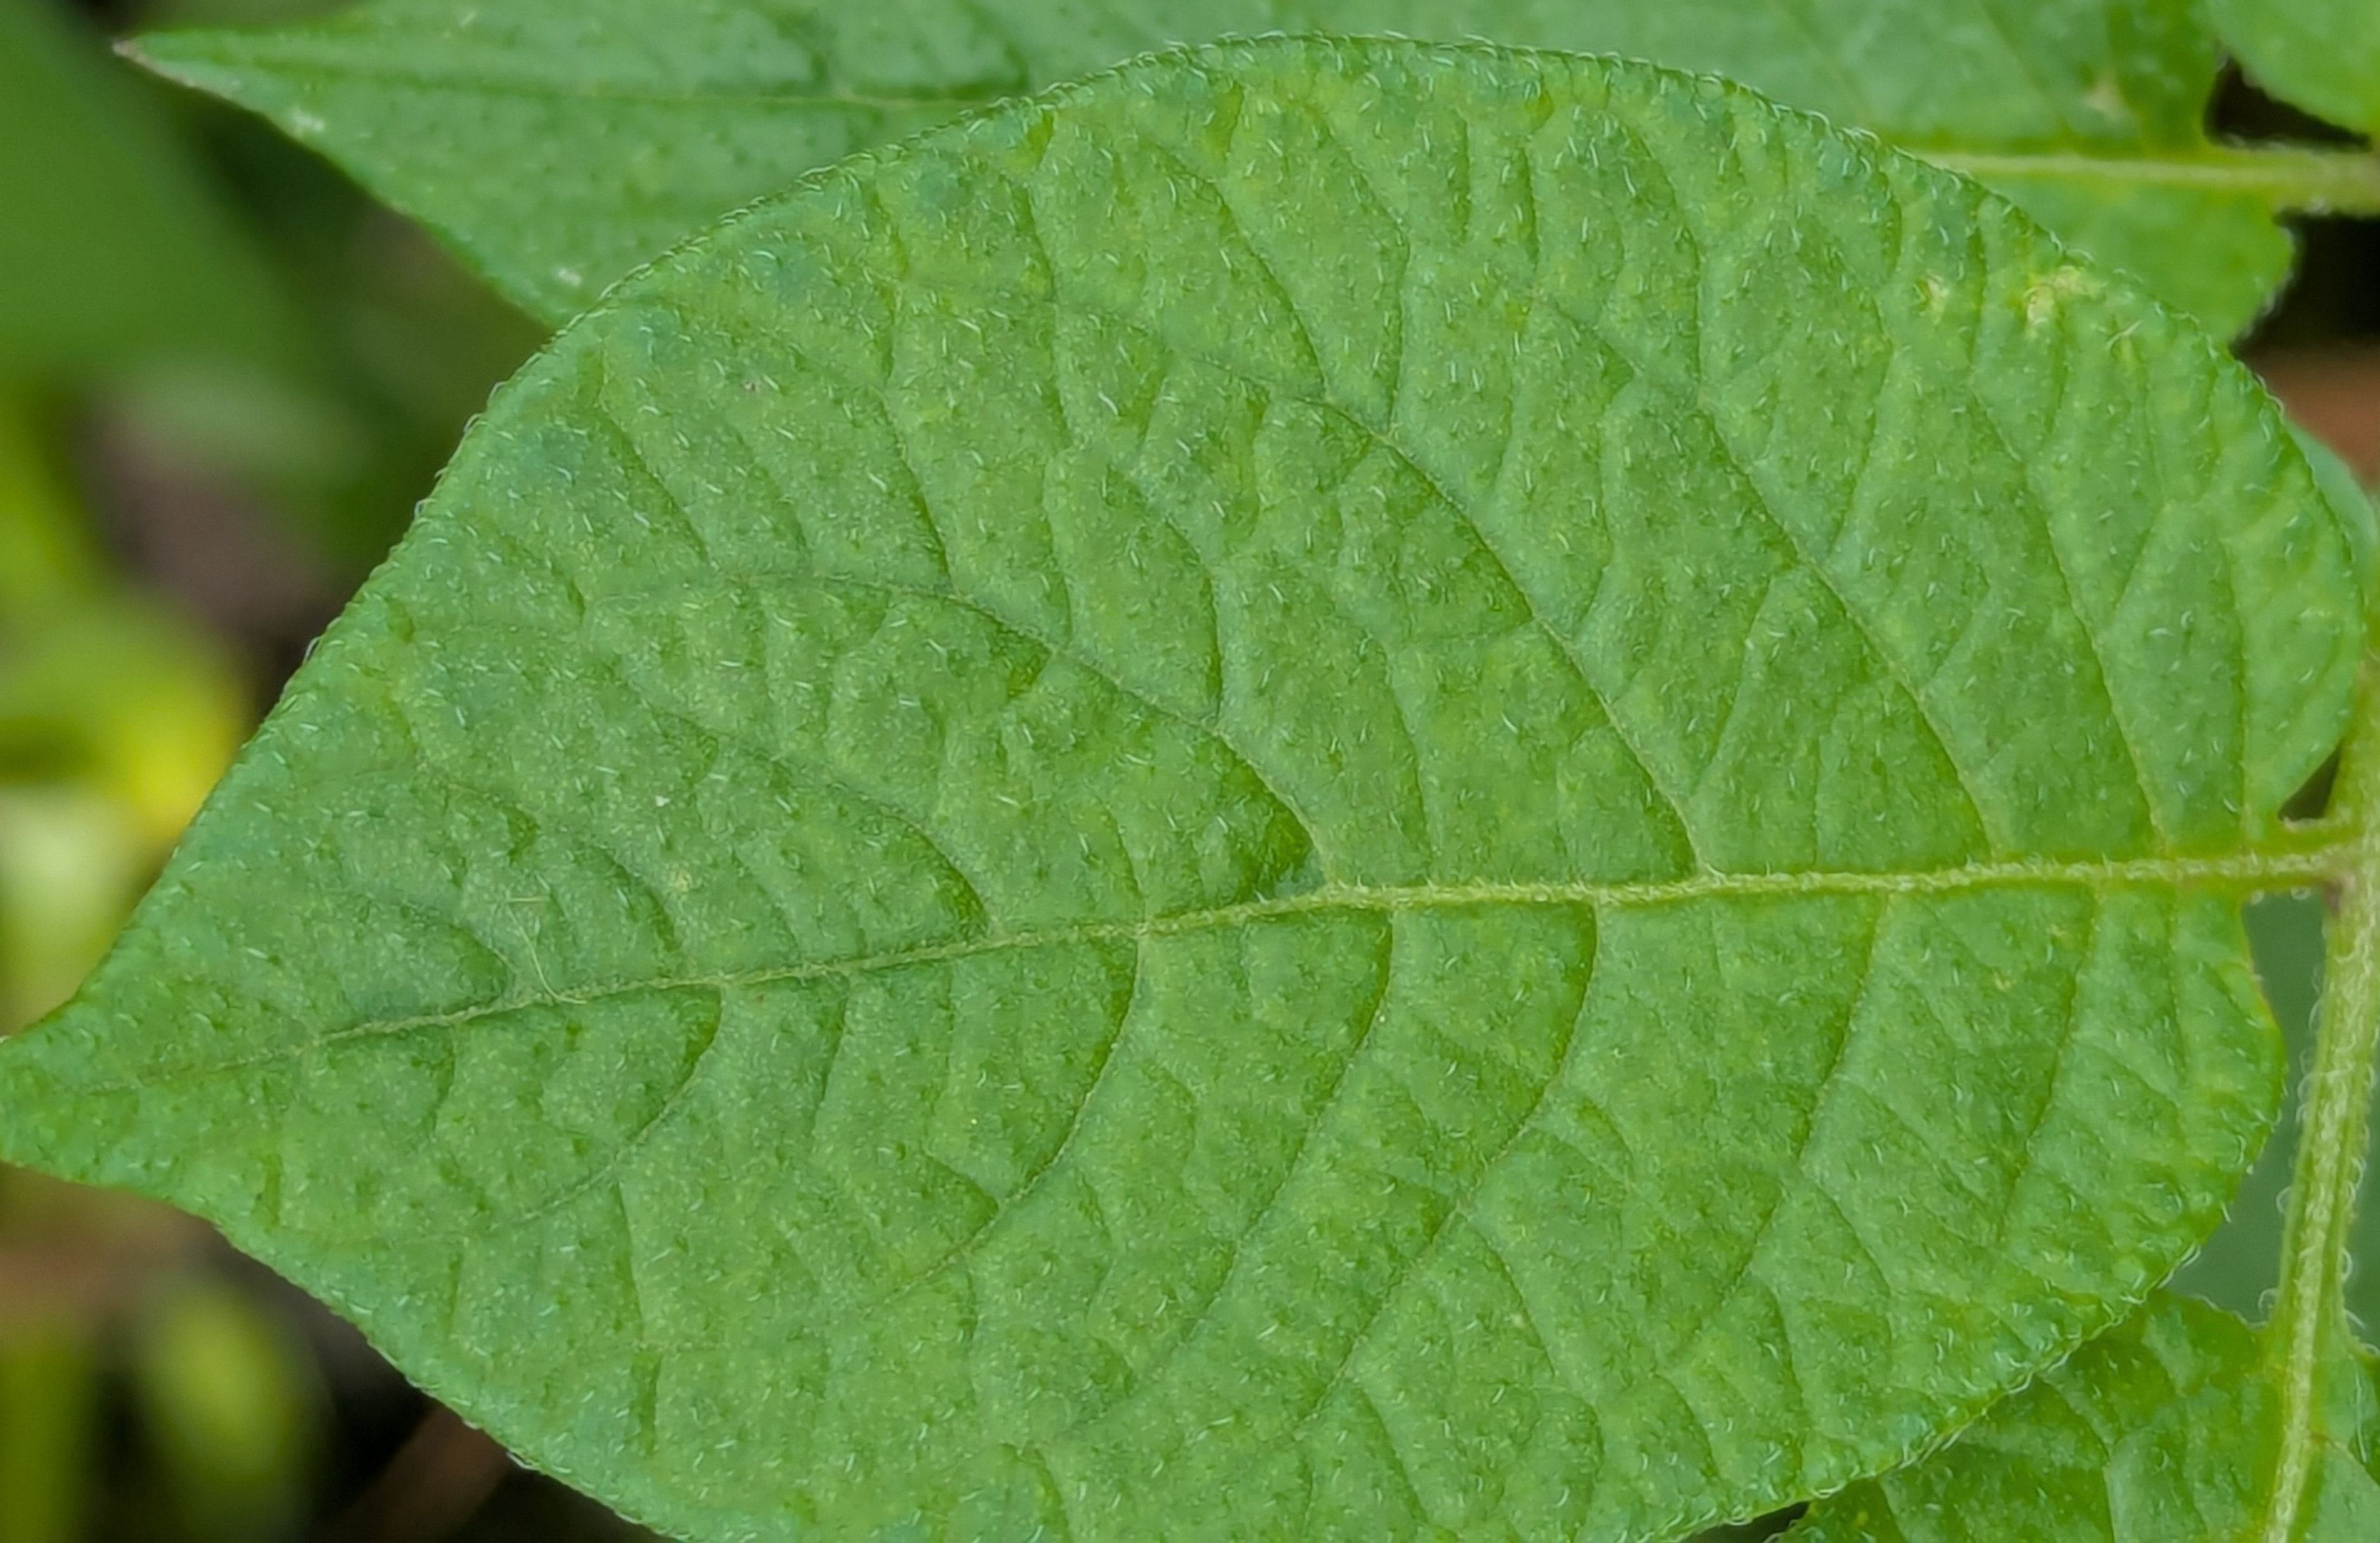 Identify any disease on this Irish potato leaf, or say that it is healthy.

healthy
